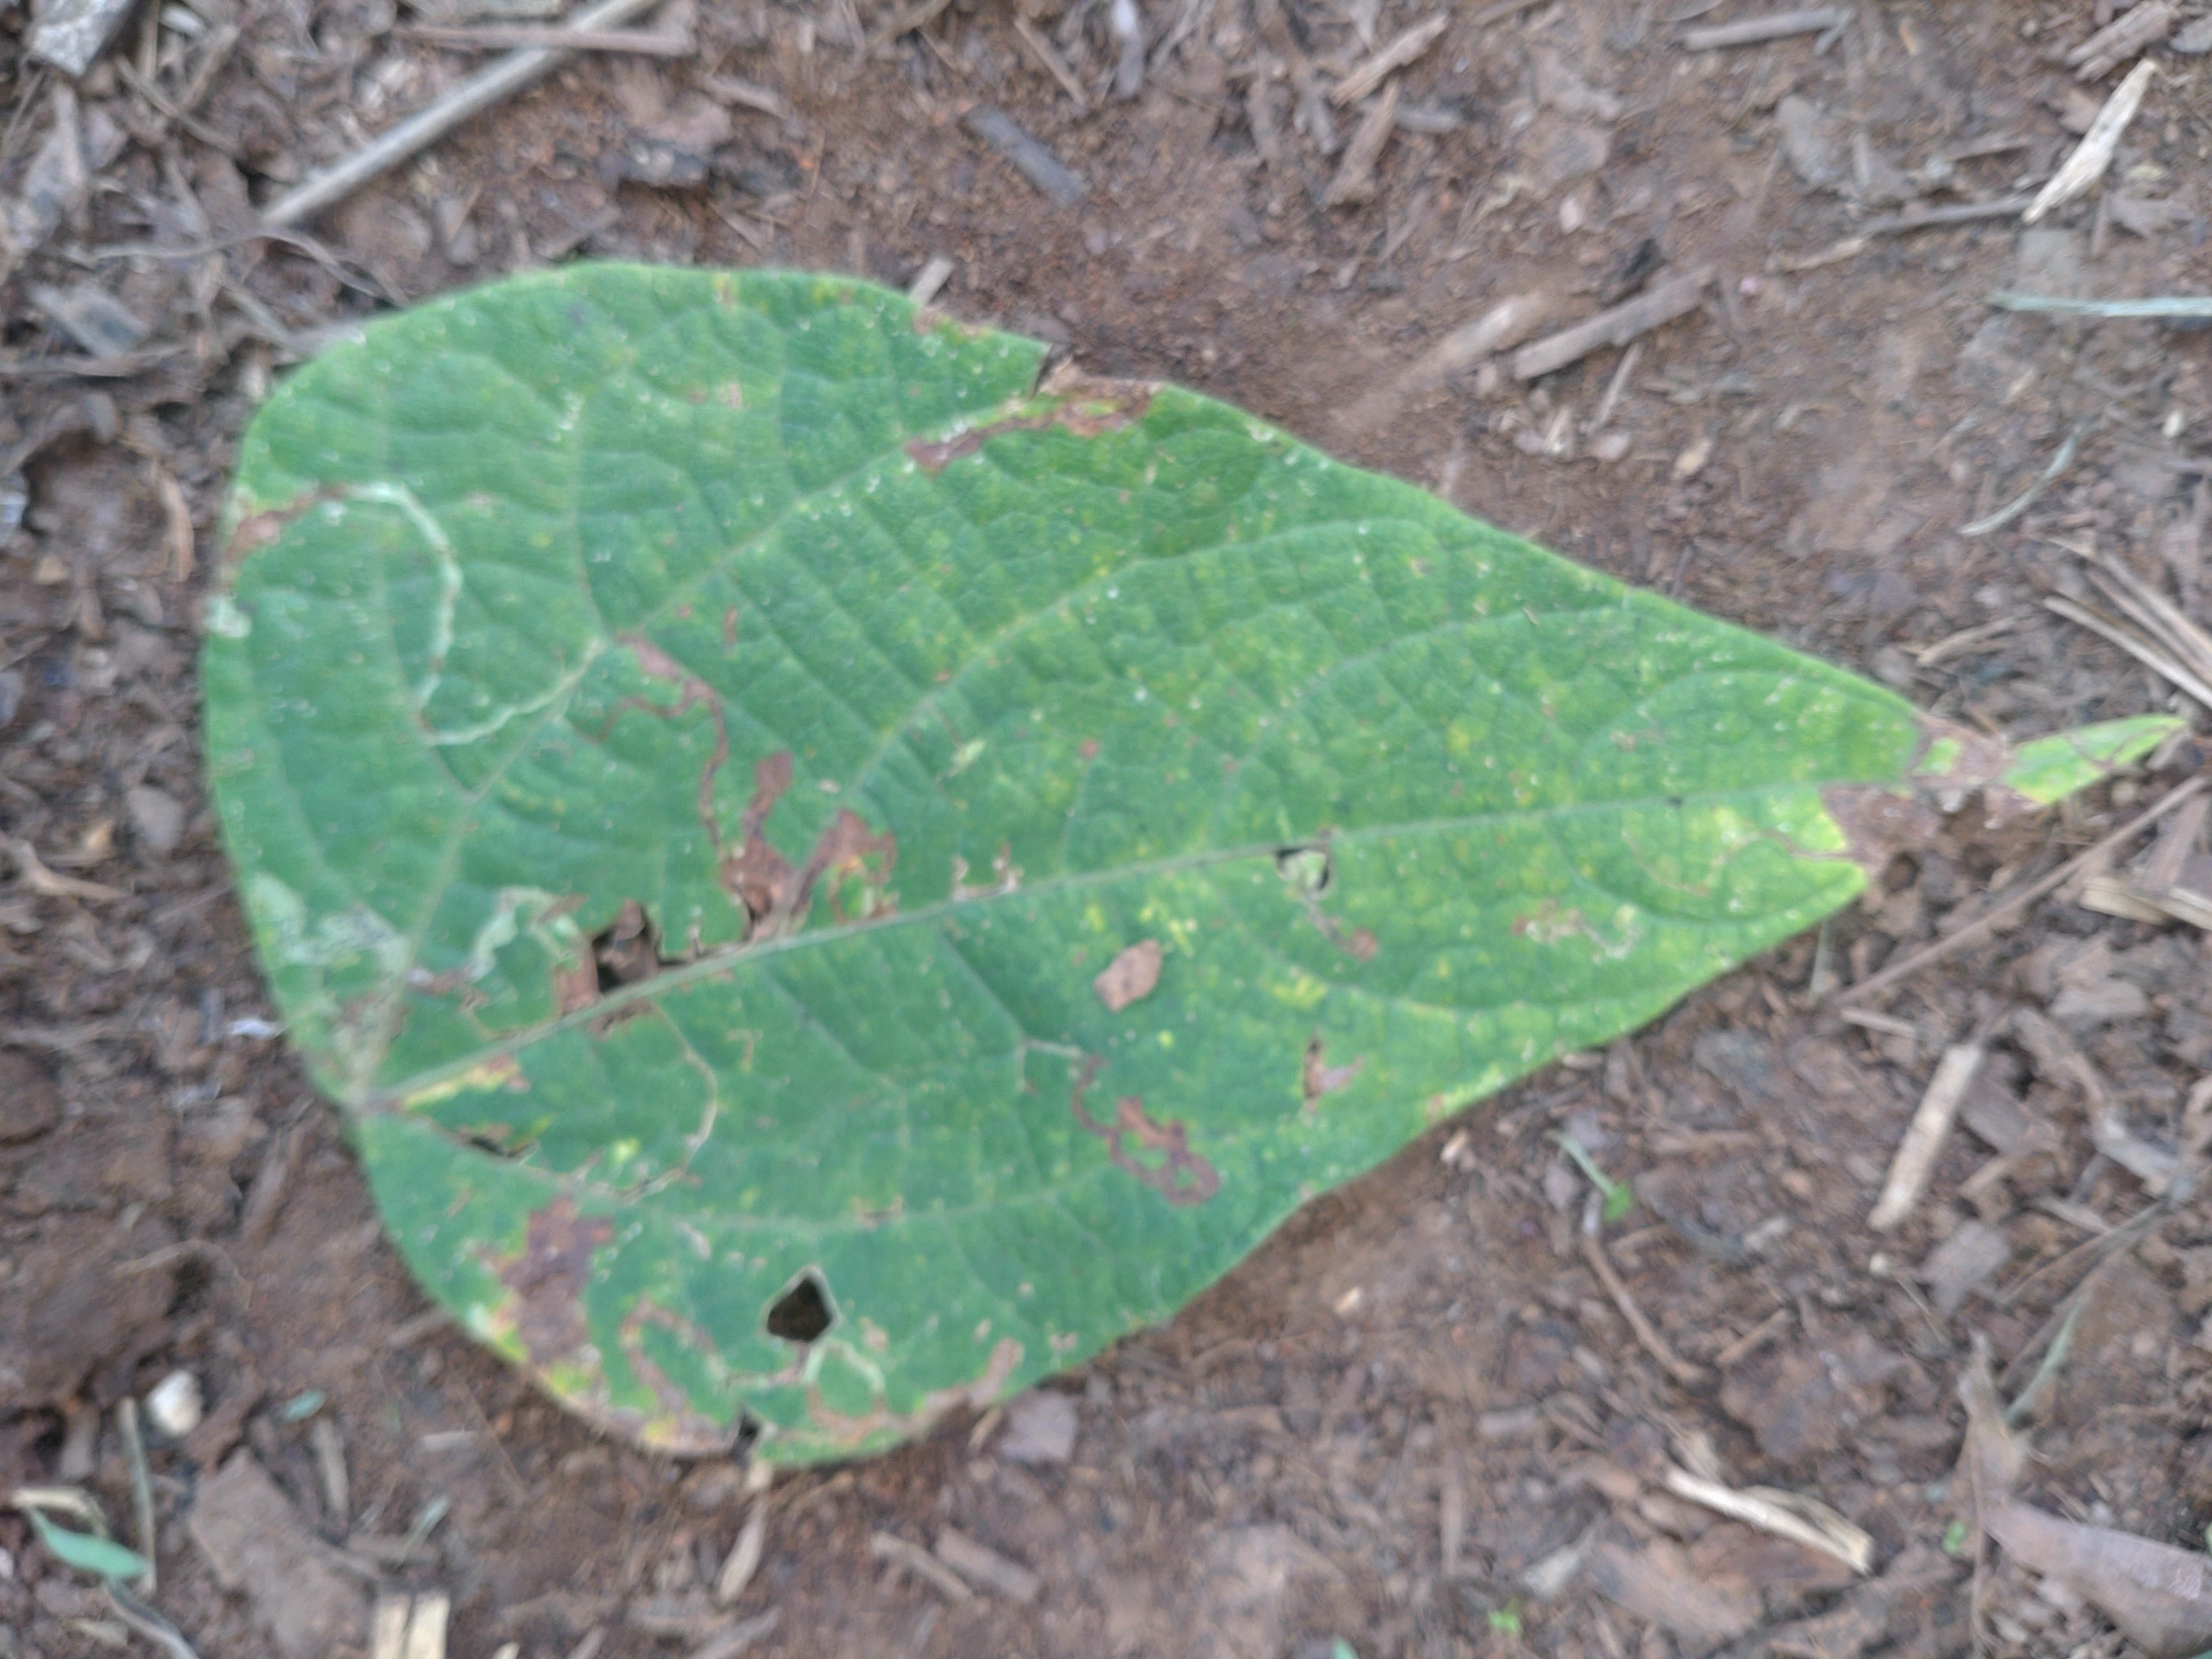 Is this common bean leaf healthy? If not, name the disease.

anthracnose
